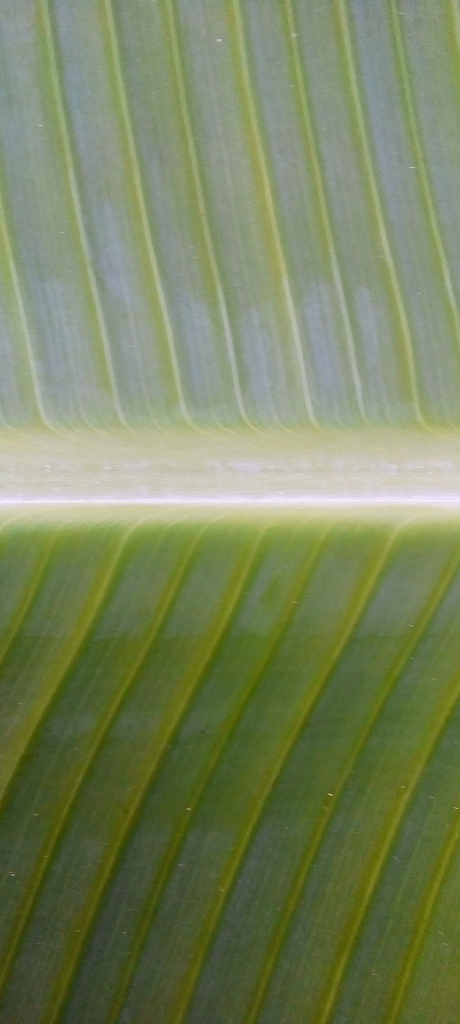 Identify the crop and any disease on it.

banana, healthy
